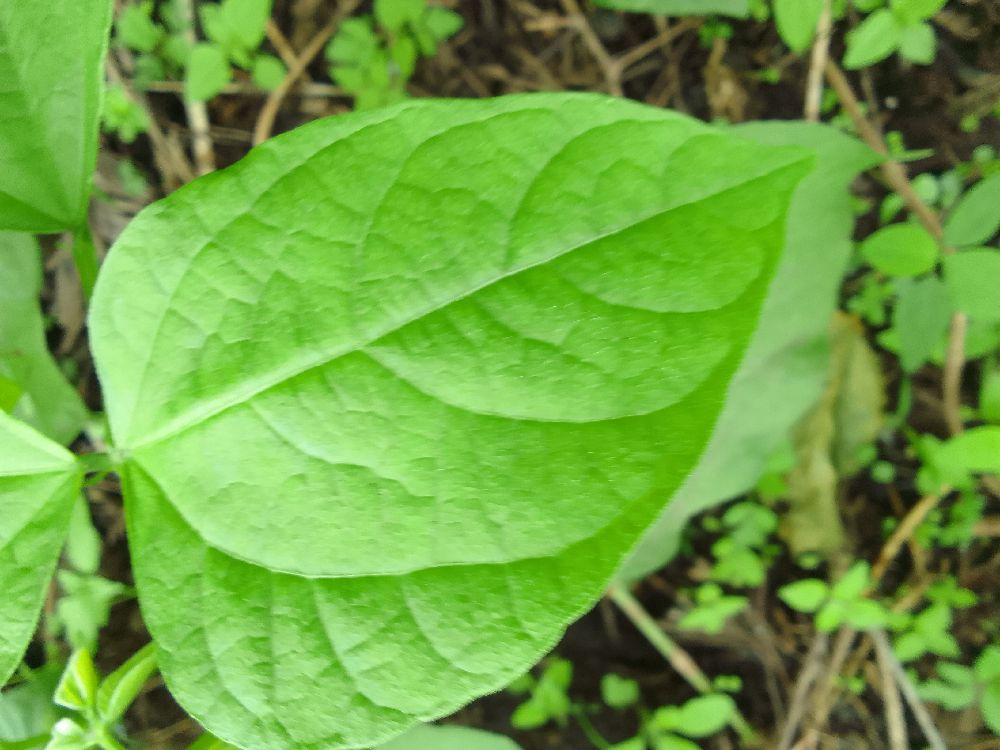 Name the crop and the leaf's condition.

common bean, healthy
